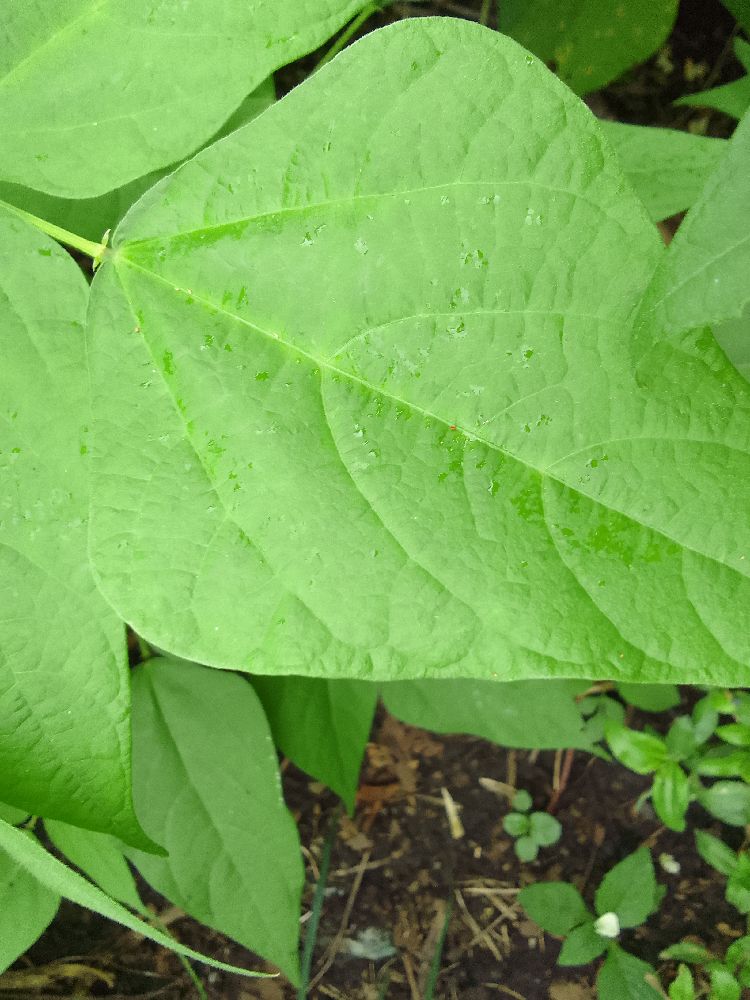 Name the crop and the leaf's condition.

common bean, healthy
